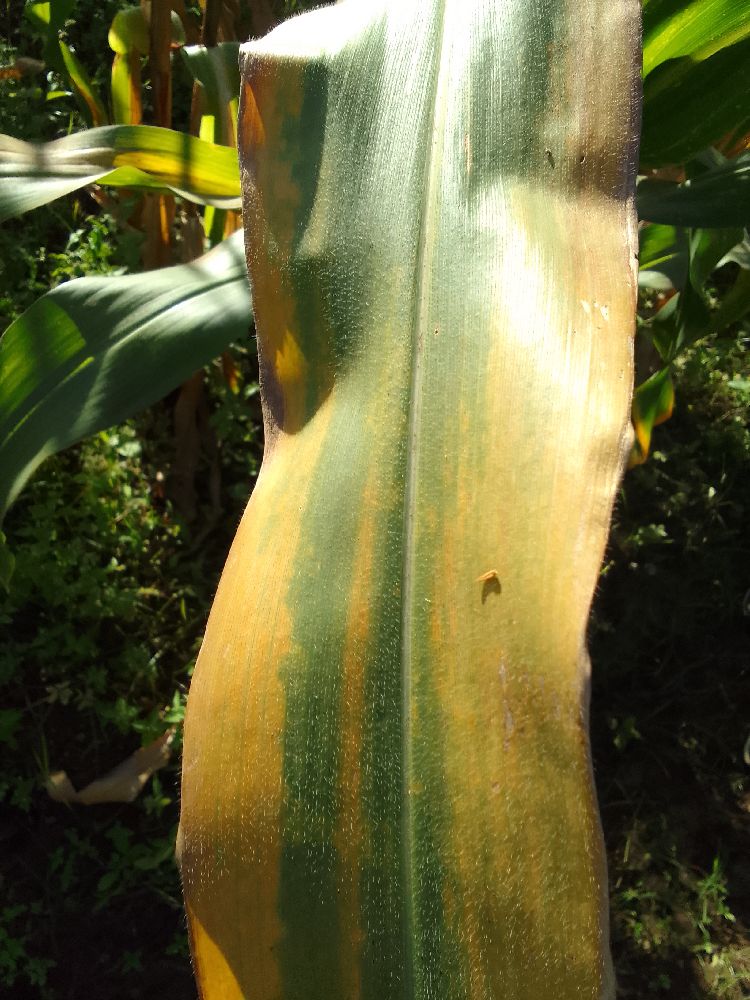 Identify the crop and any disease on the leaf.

maize, maize lethal necrosis
